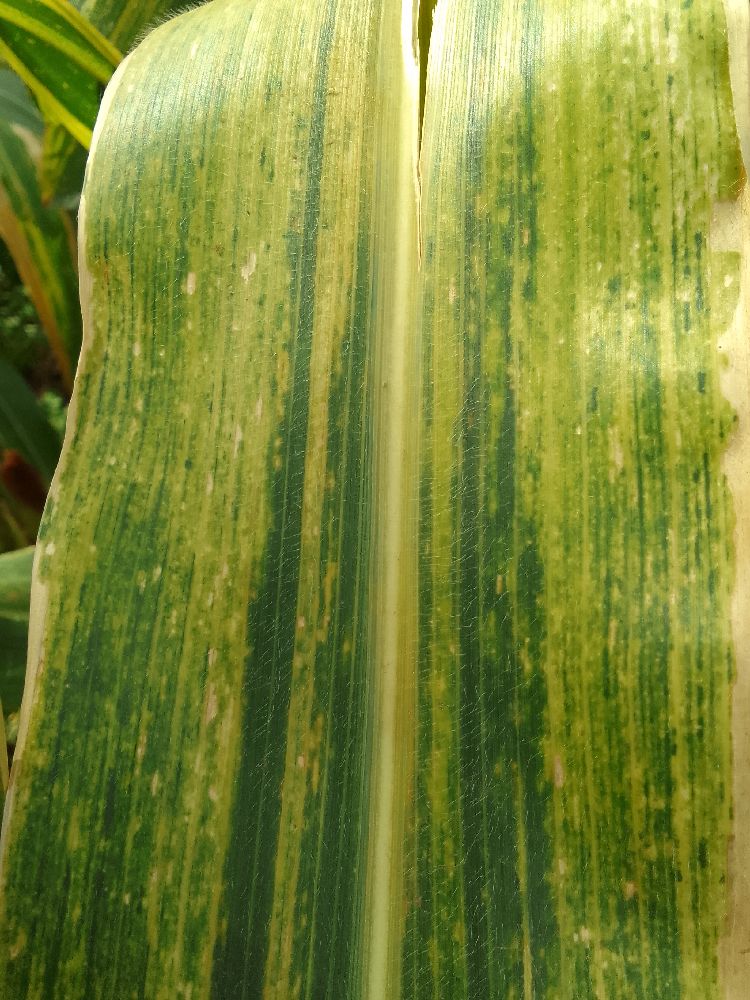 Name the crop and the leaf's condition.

maize, maize lethal necrosis
